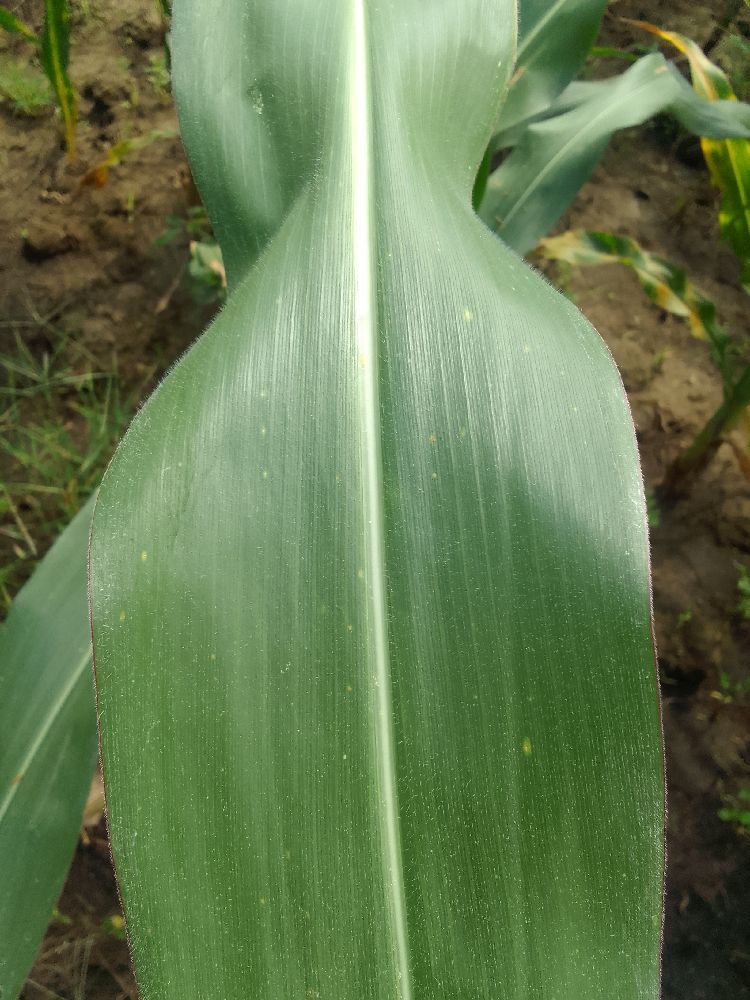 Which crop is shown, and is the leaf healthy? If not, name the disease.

maize, healthy
